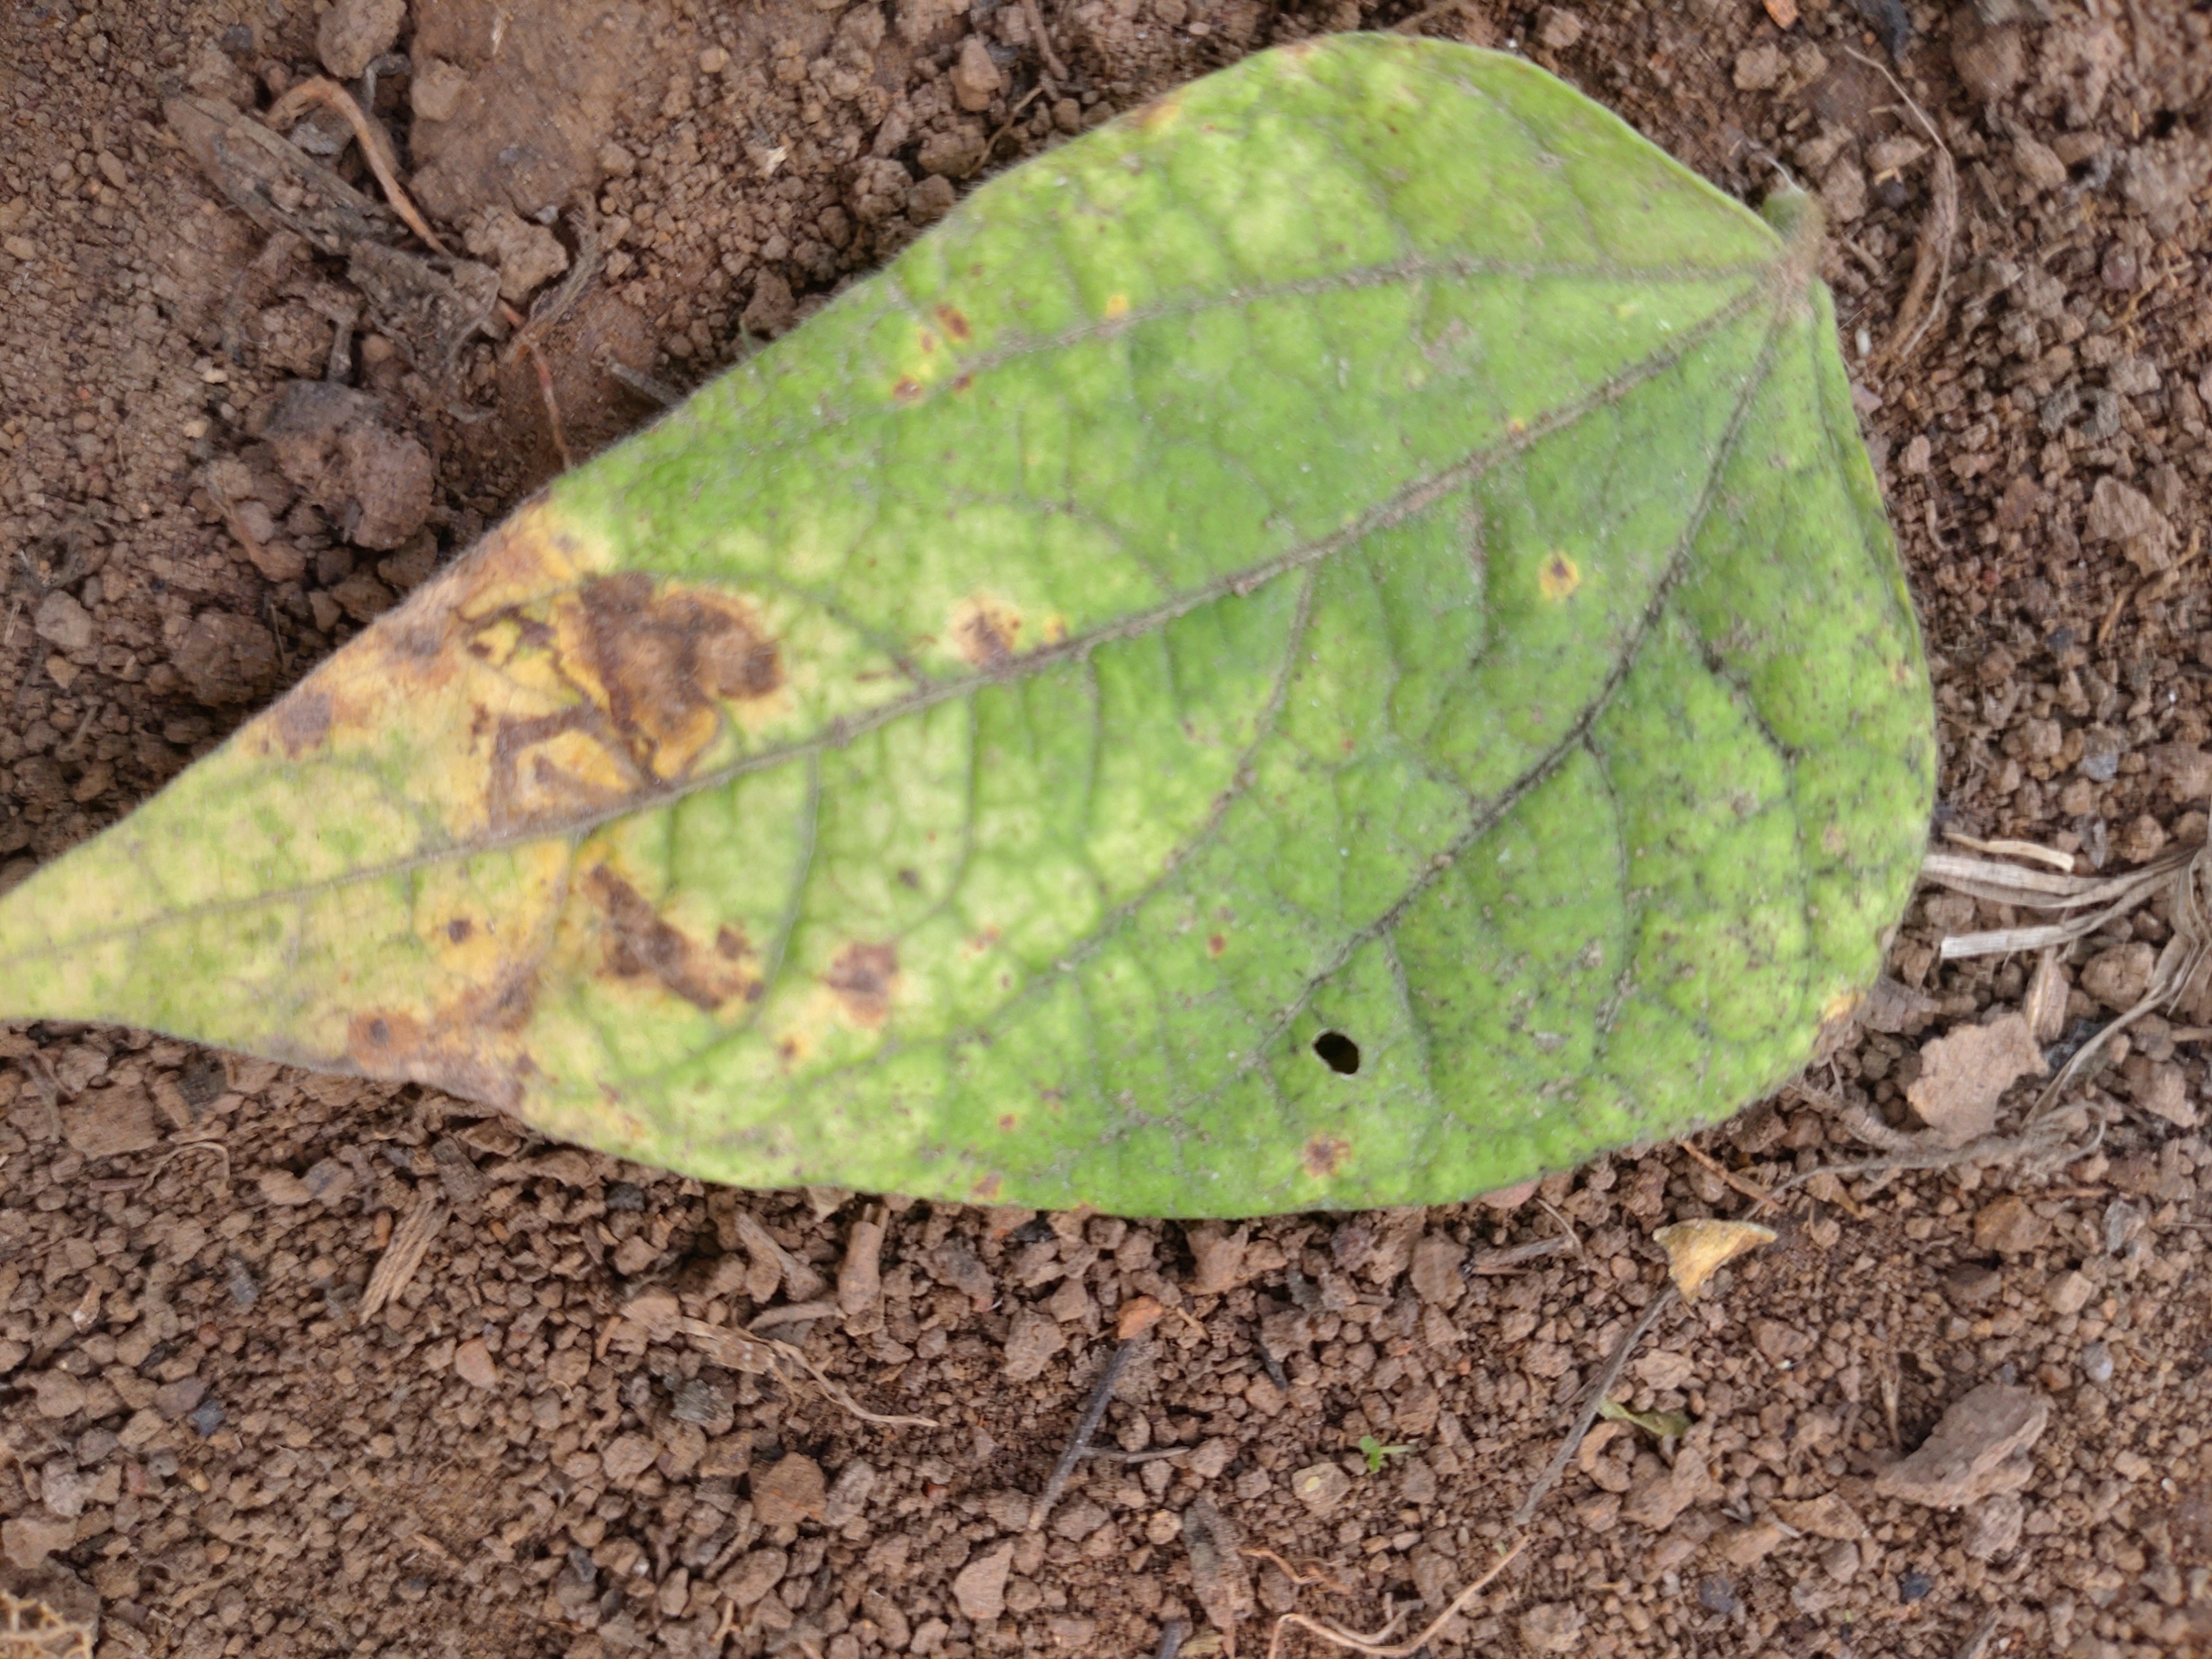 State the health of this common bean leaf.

anthracnose
